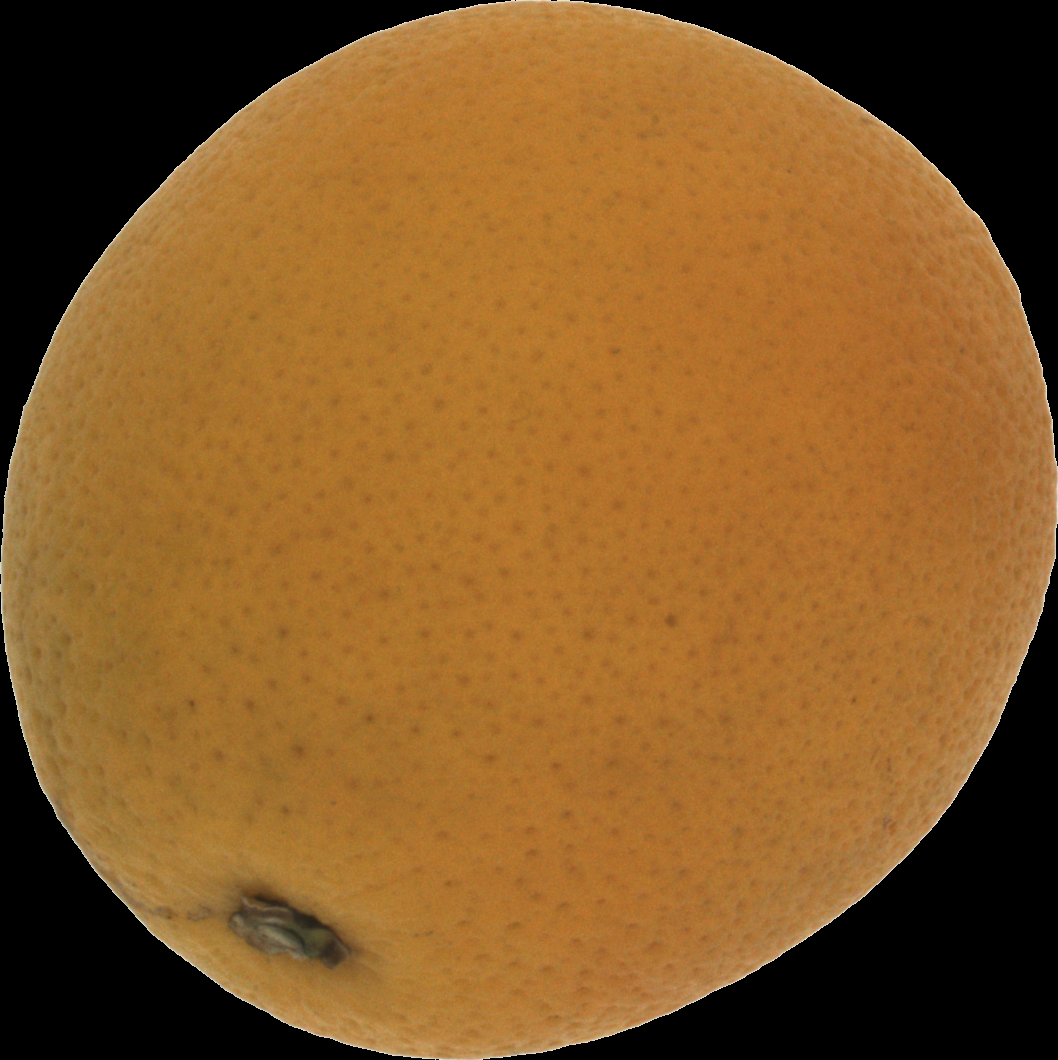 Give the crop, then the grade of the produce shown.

orange, bad
